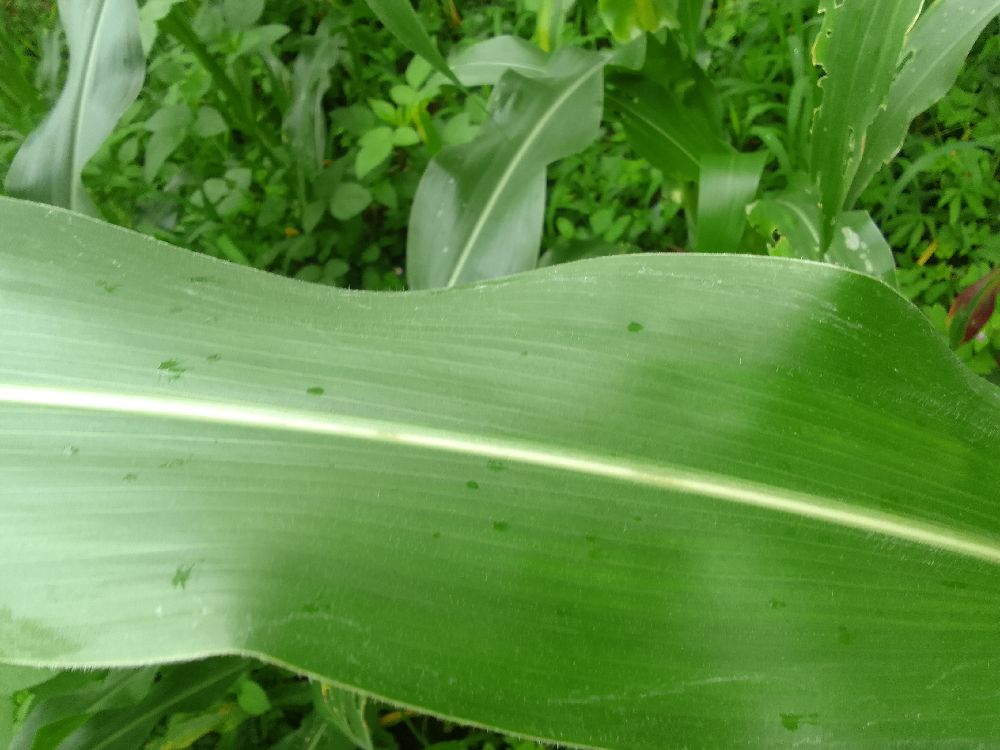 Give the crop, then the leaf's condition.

maize, healthy
